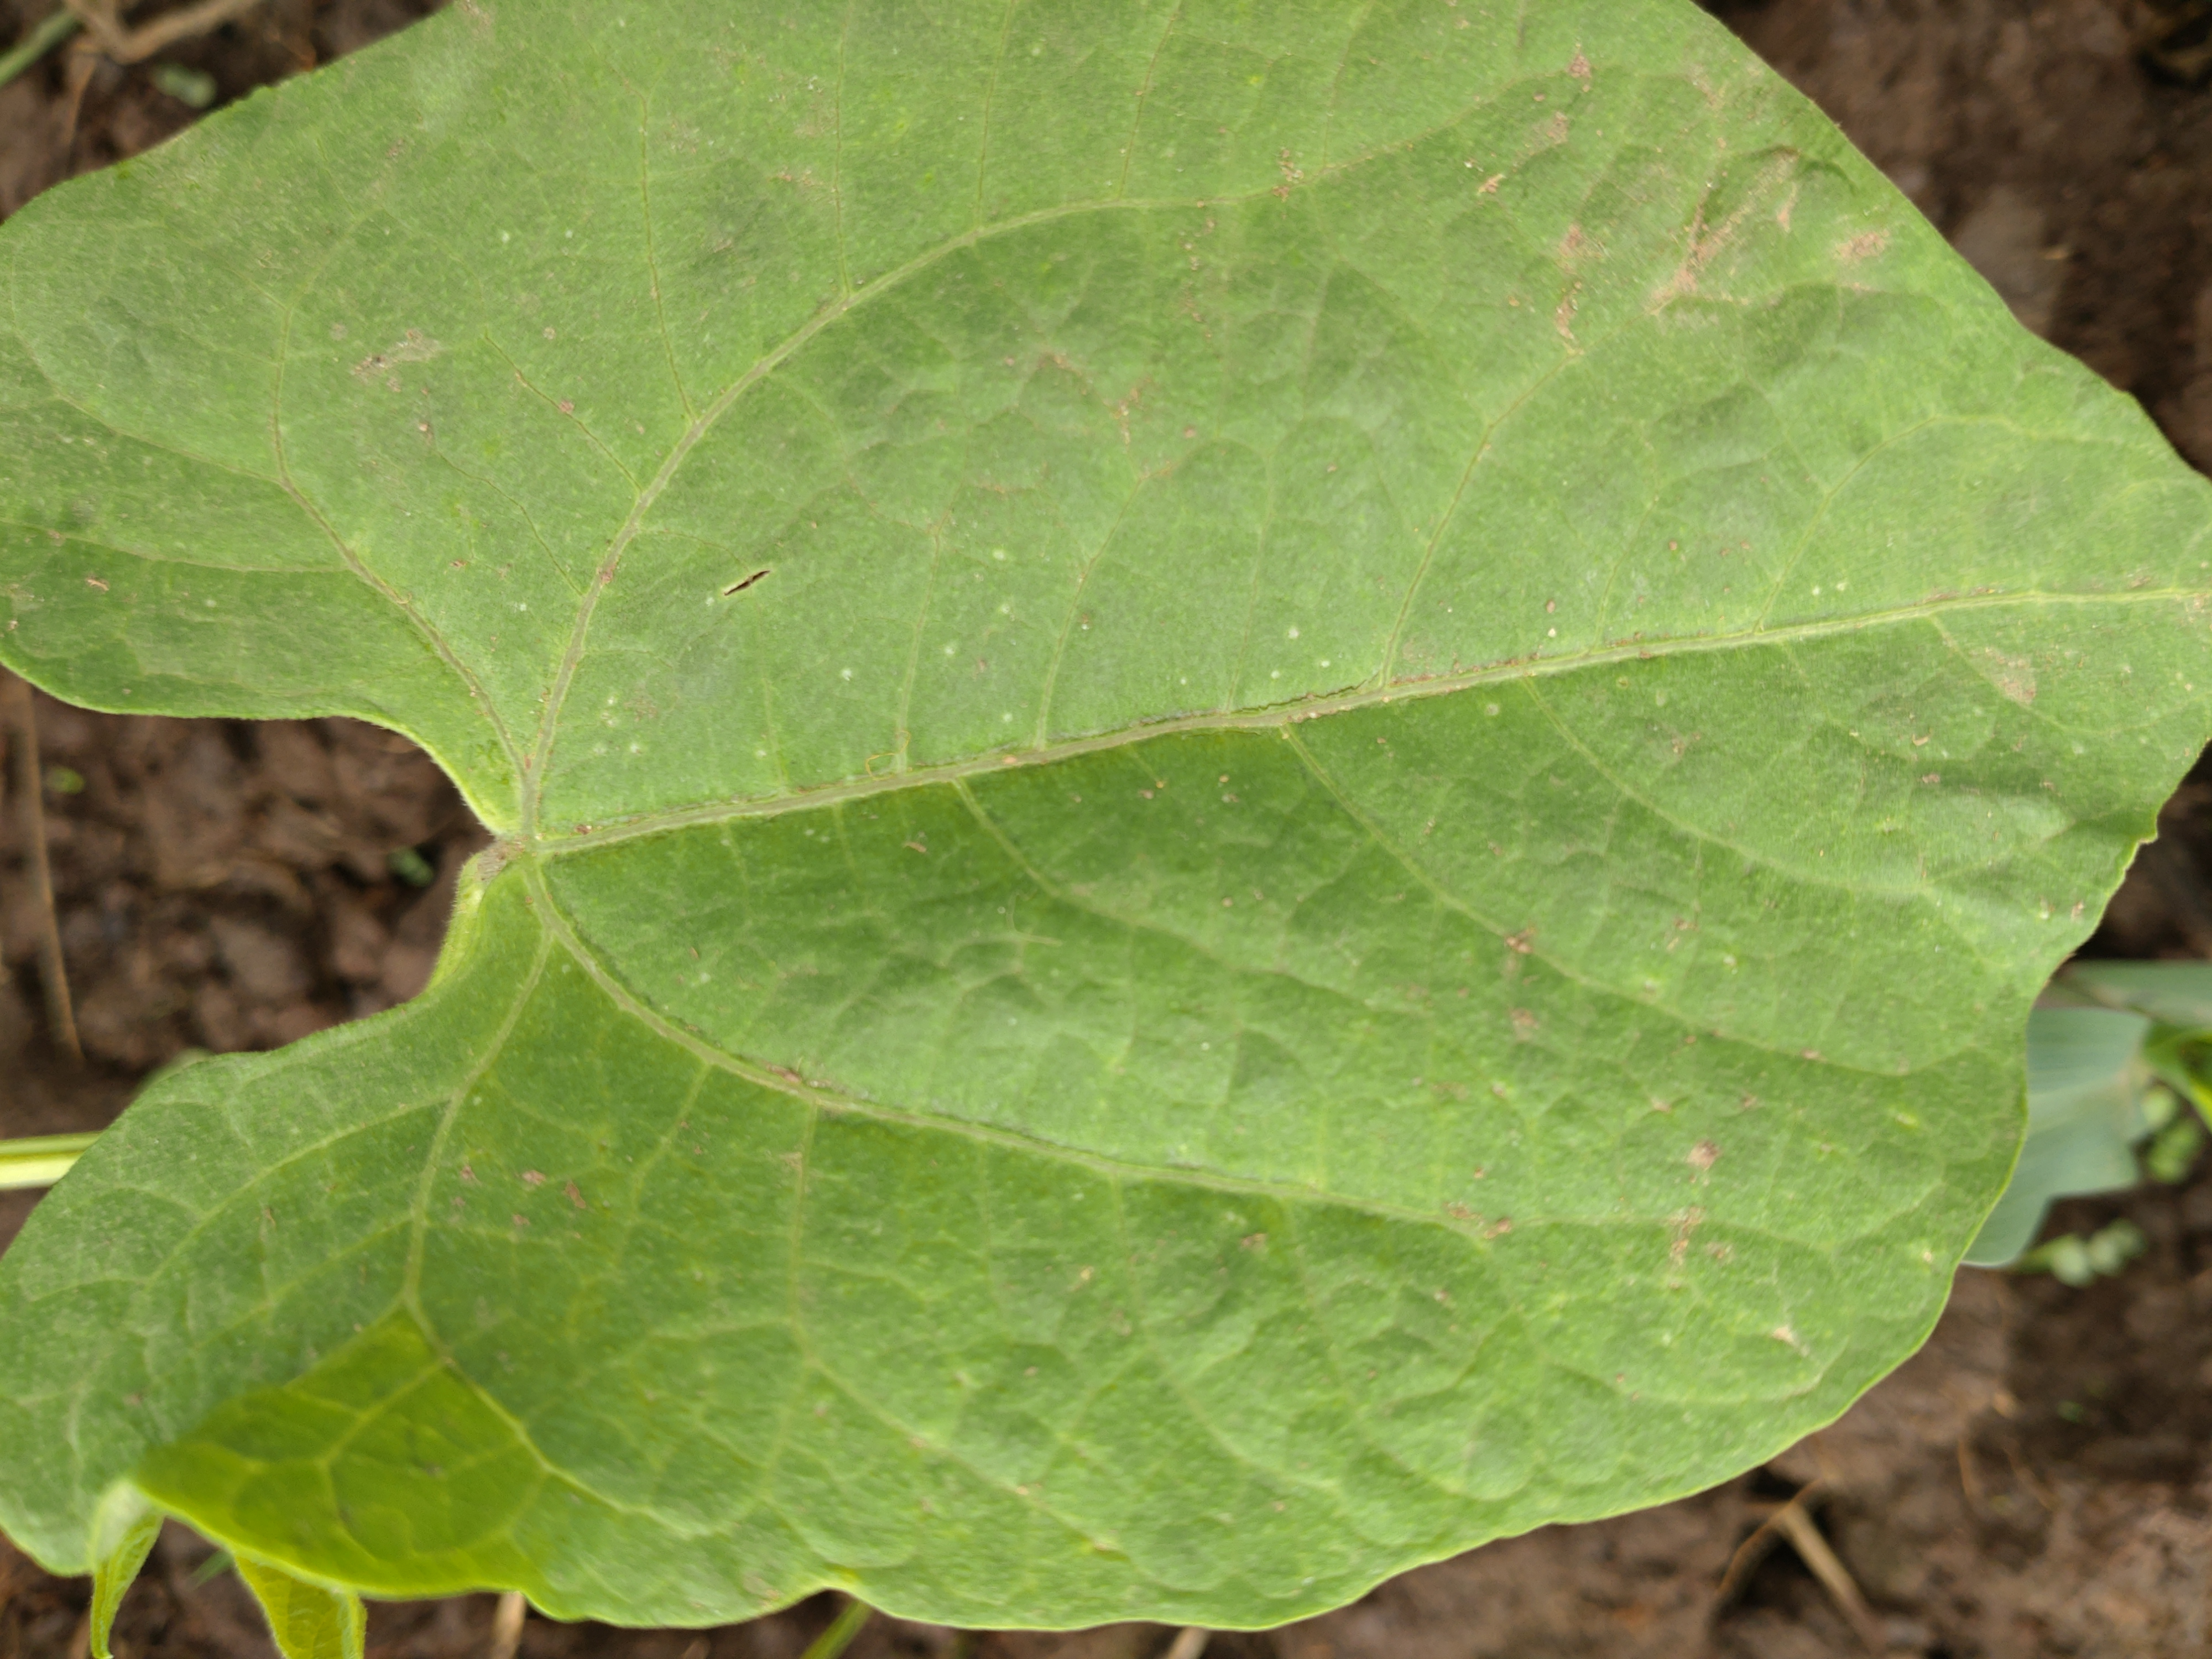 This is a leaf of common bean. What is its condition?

healthy
